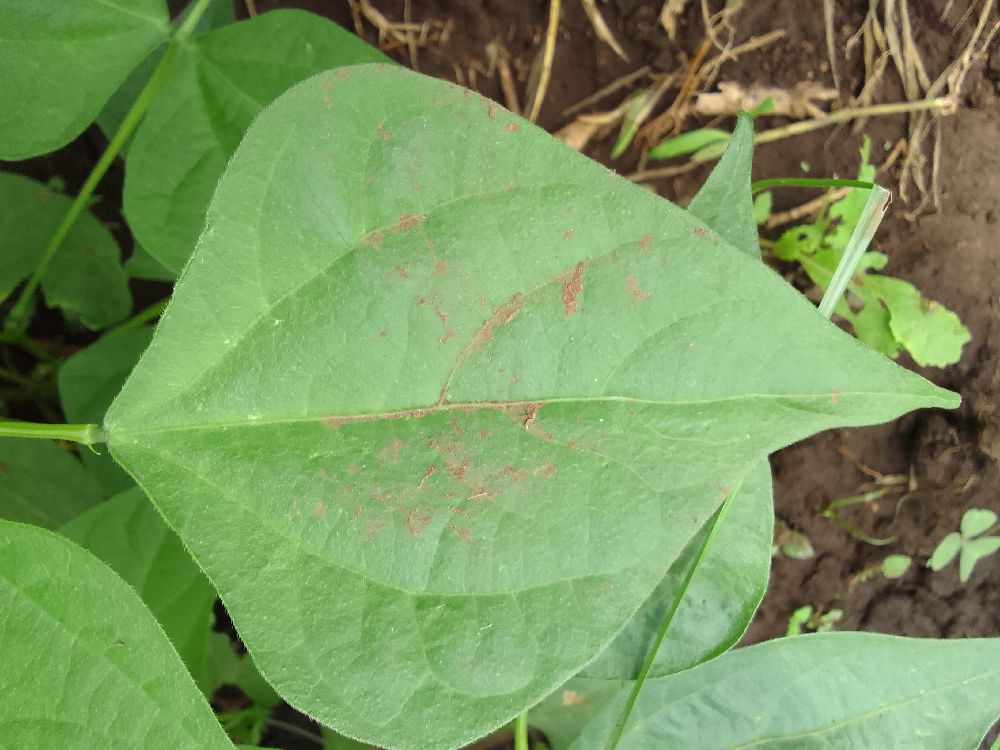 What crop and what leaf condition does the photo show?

common bean, healthy
